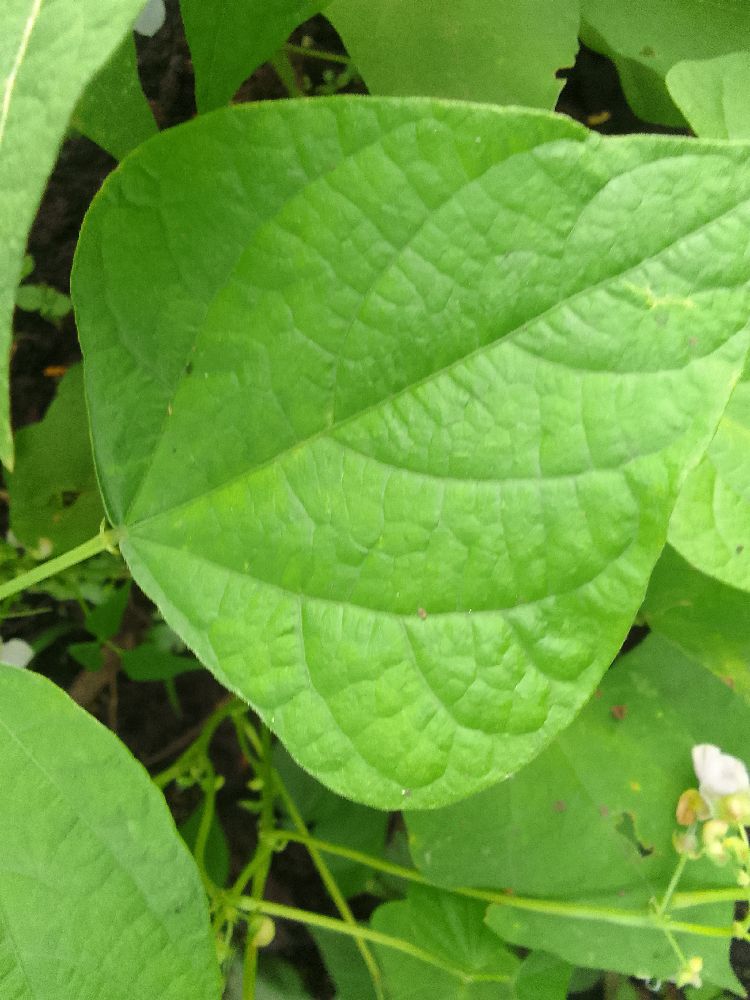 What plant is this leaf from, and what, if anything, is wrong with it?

common bean, healthy
